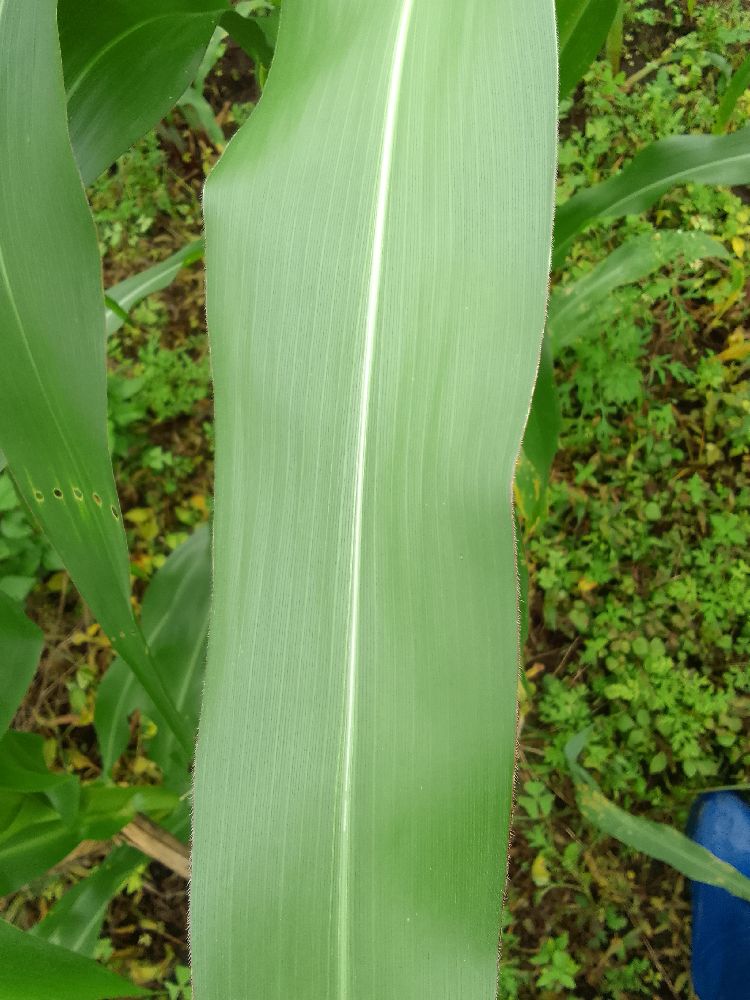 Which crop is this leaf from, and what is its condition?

maize, healthy
